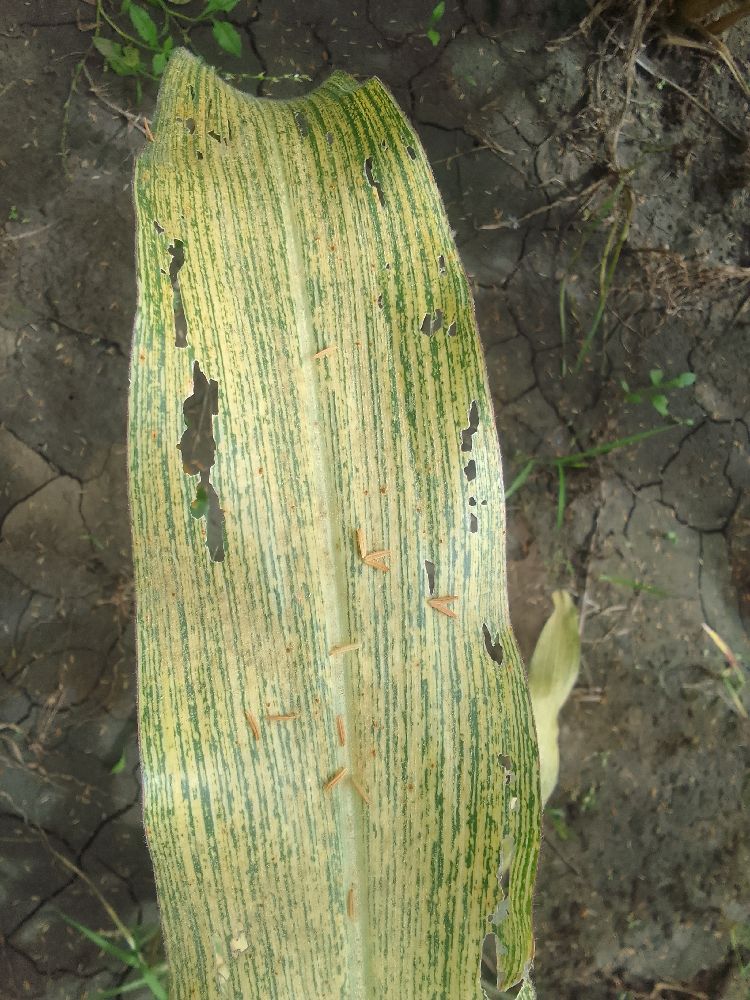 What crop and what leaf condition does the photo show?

maize, maize streak virus
